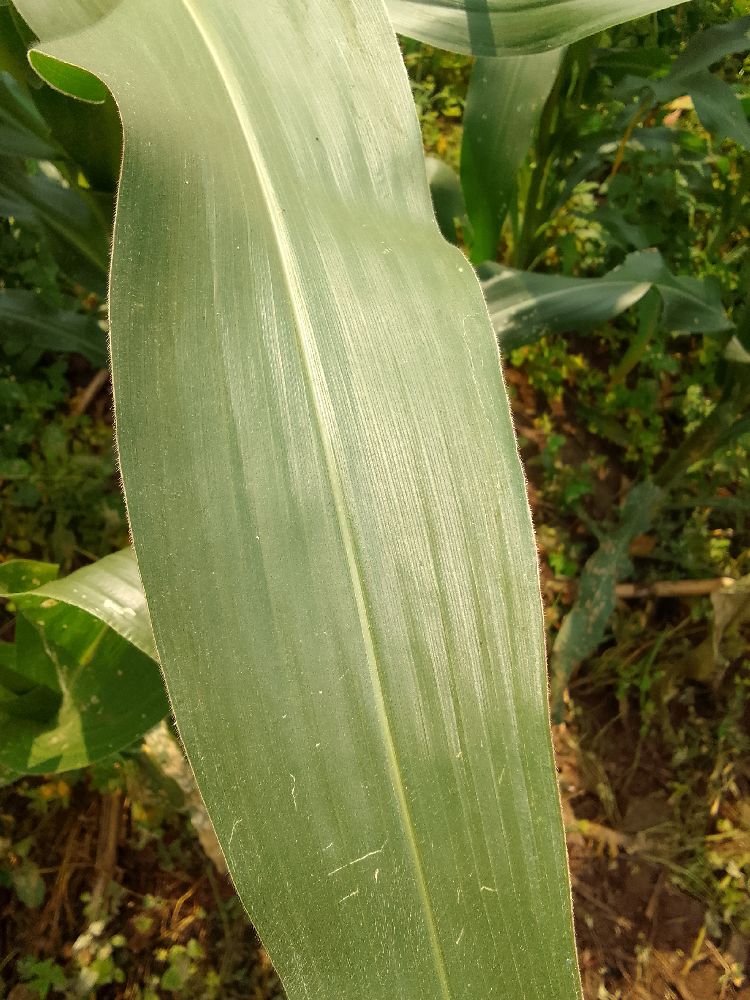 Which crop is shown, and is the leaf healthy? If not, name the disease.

maize, healthy
